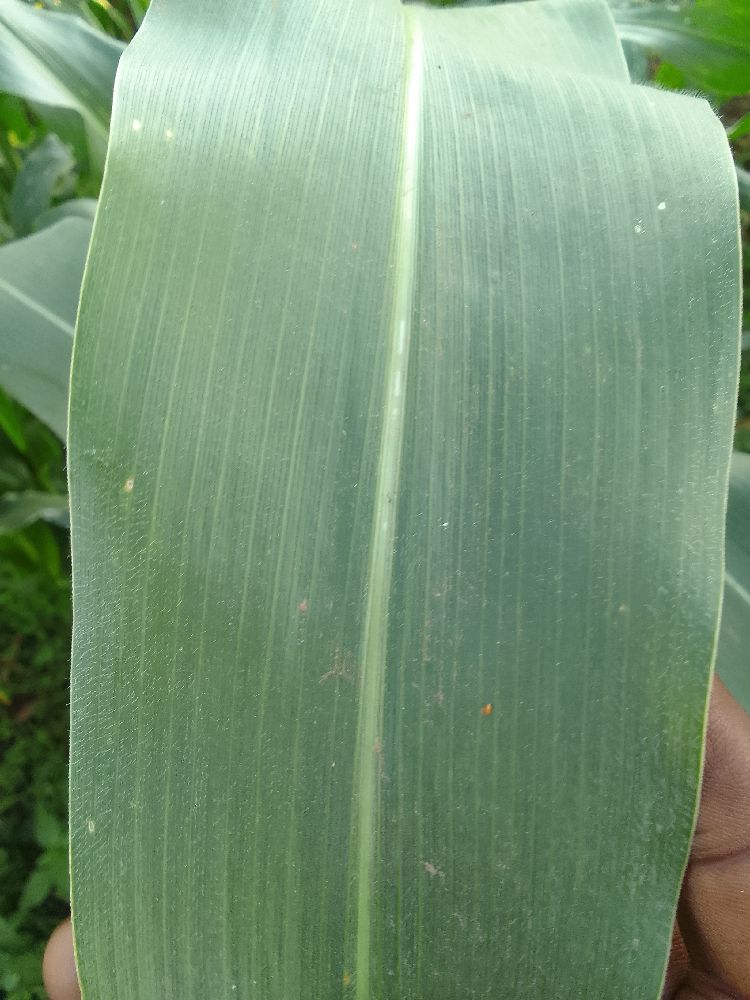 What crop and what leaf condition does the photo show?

maize, healthy
